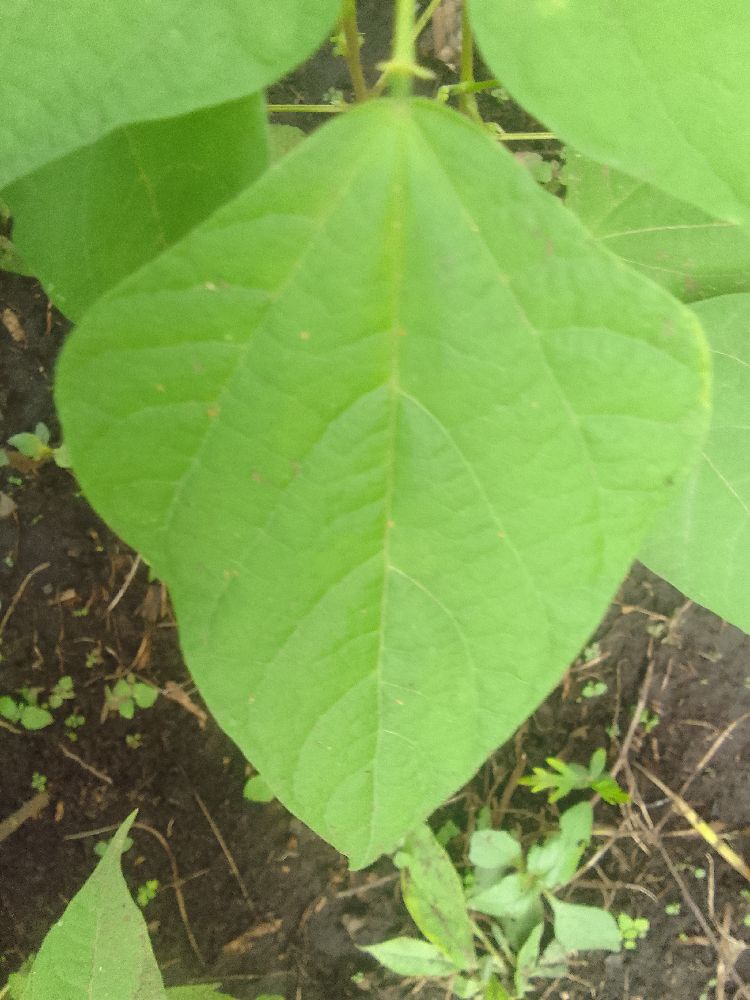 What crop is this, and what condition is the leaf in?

common bean, healthy
